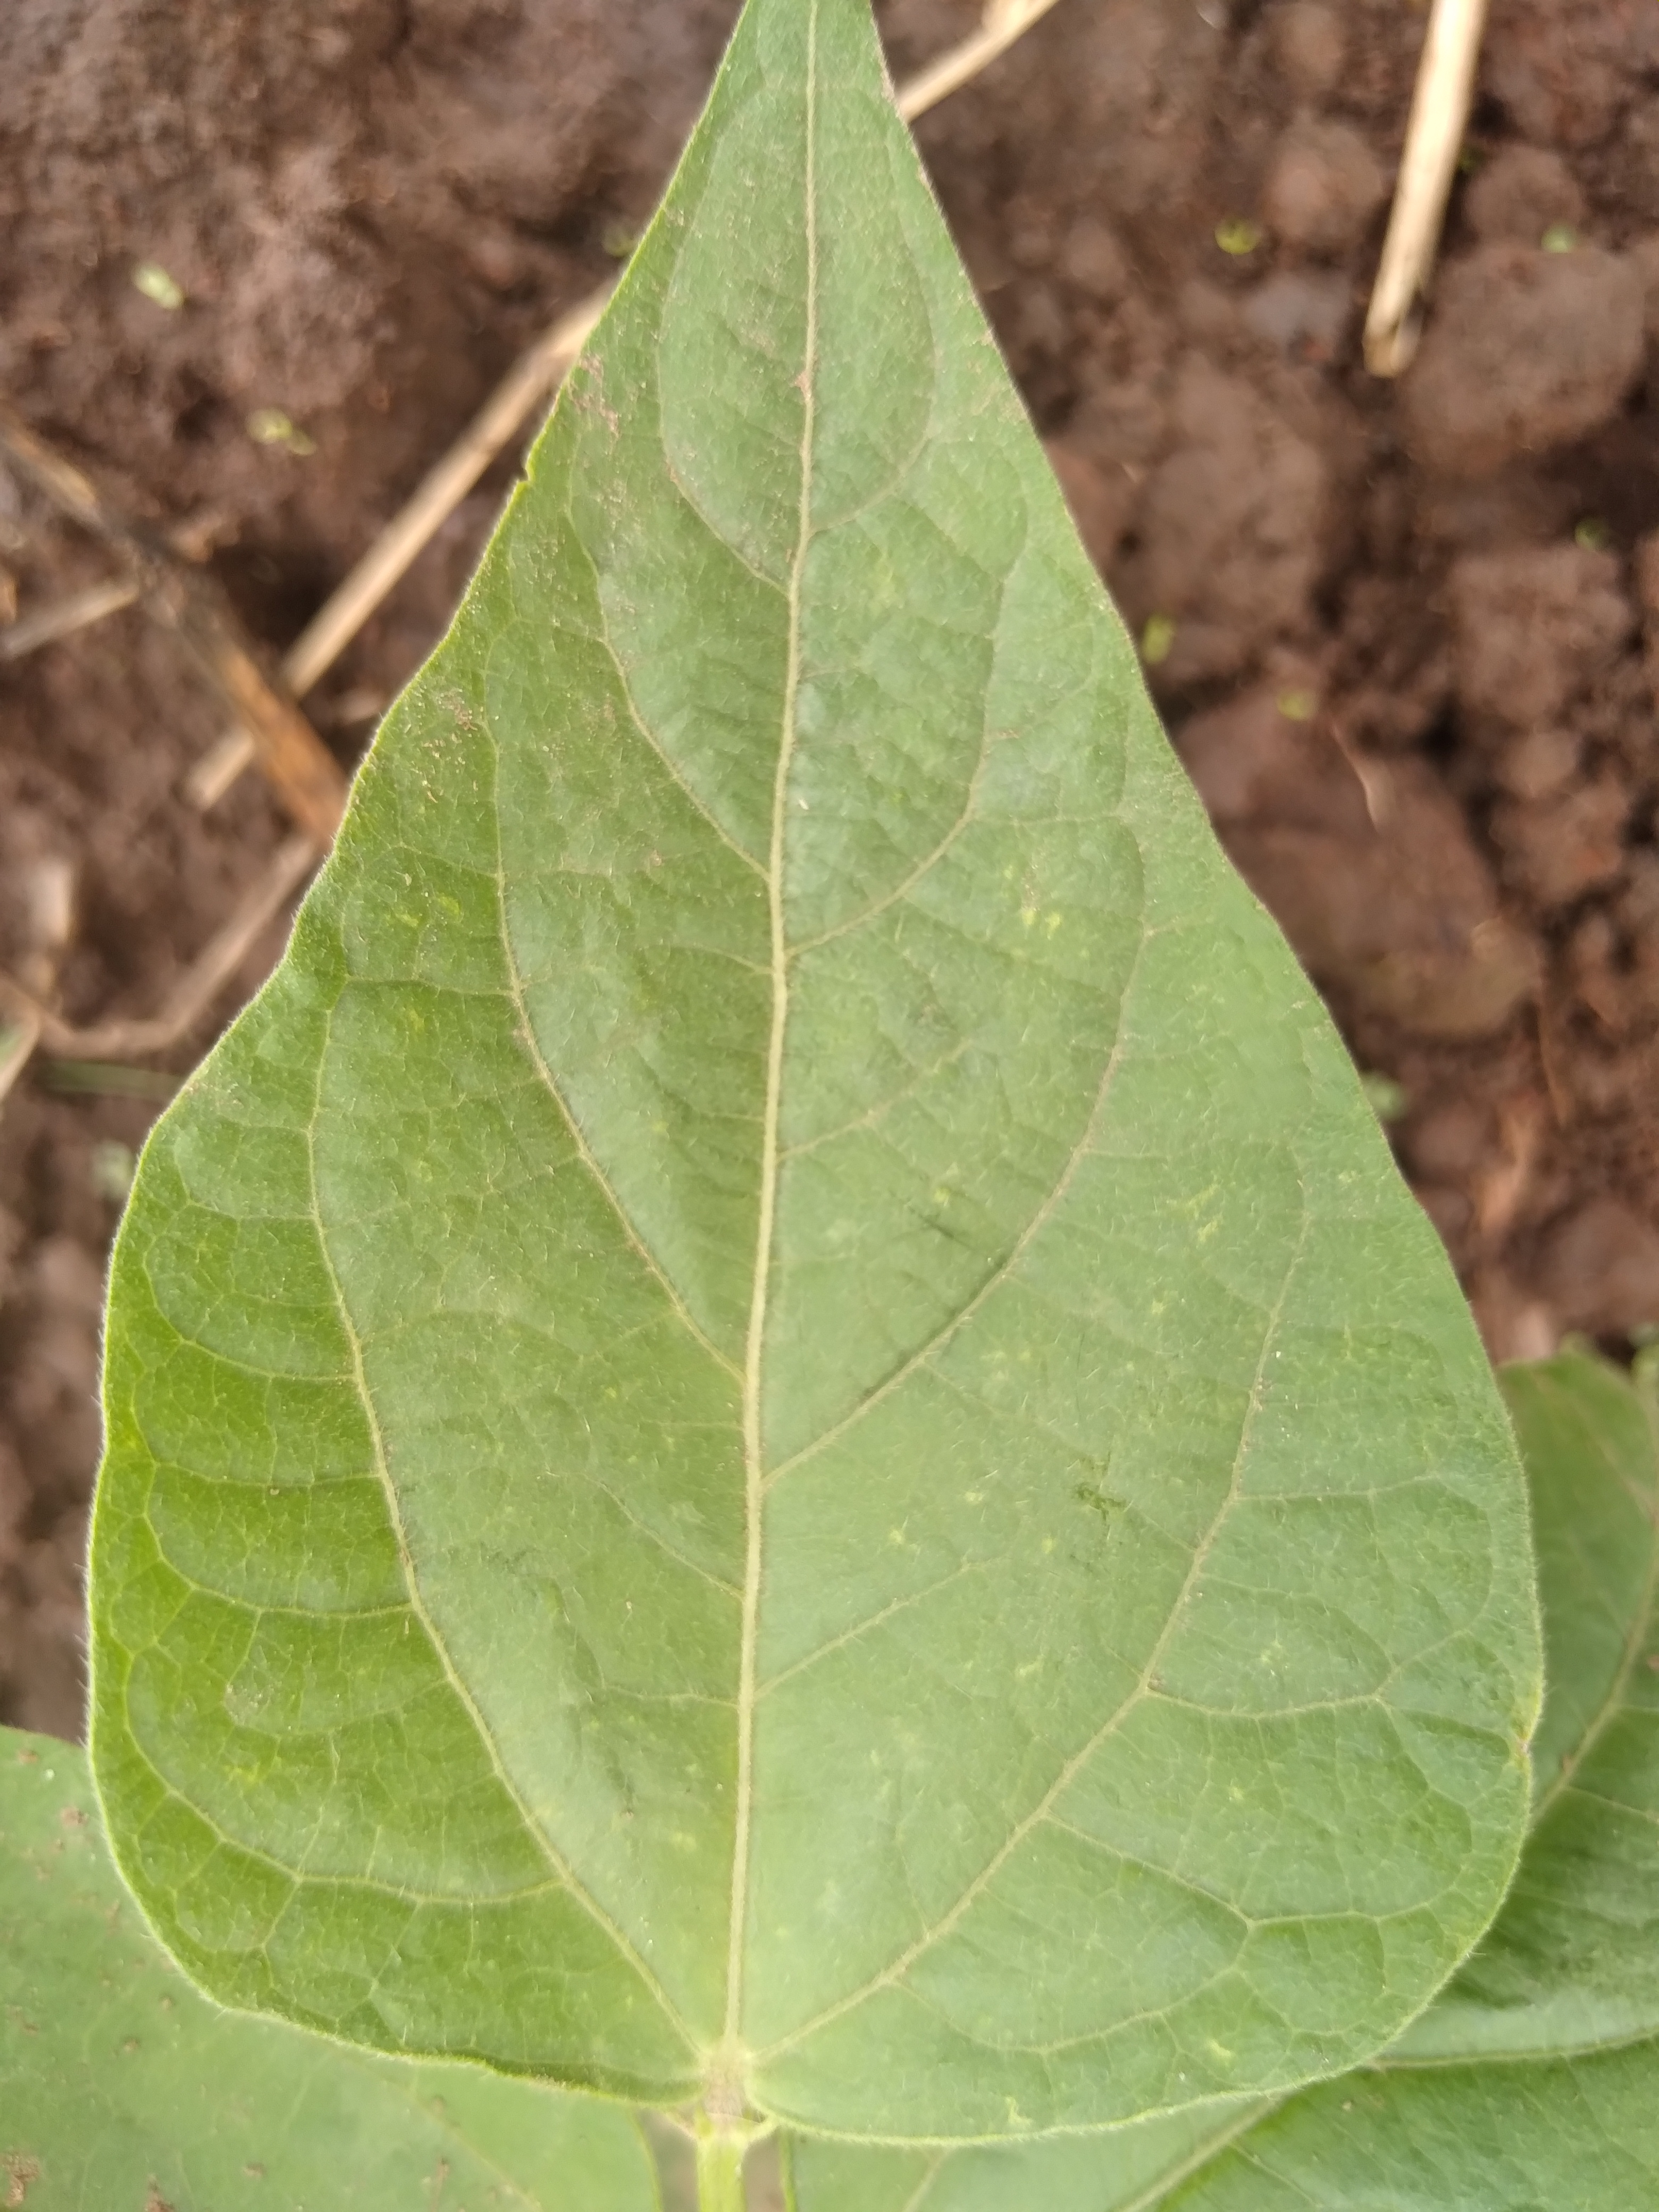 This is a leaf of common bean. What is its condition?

healthy
